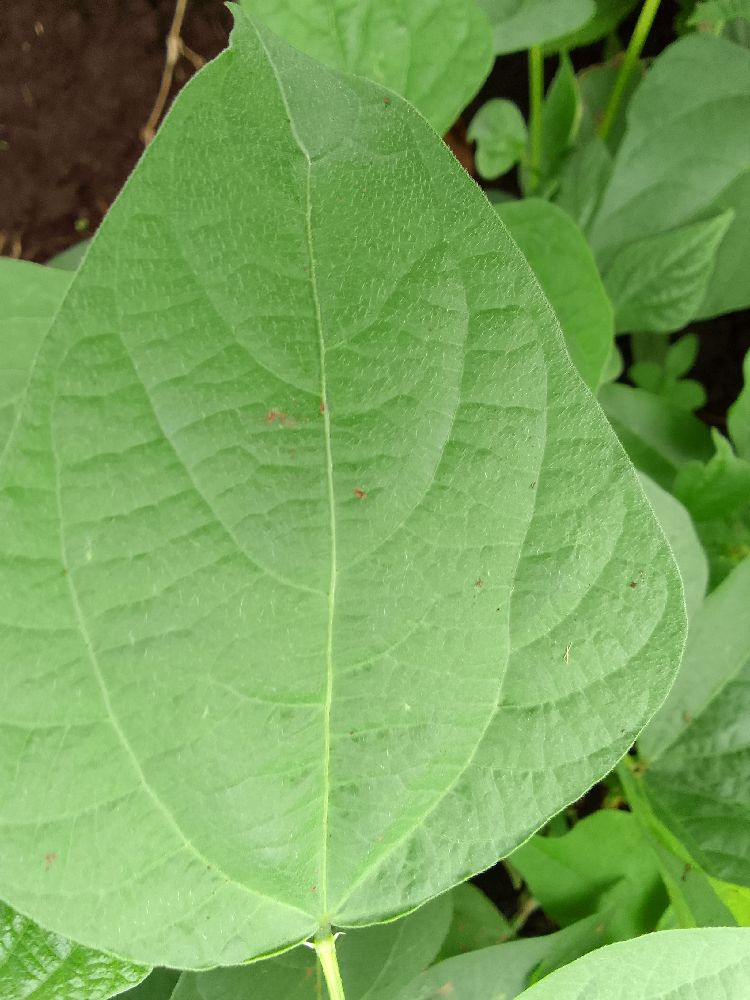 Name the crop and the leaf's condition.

common bean, healthy
